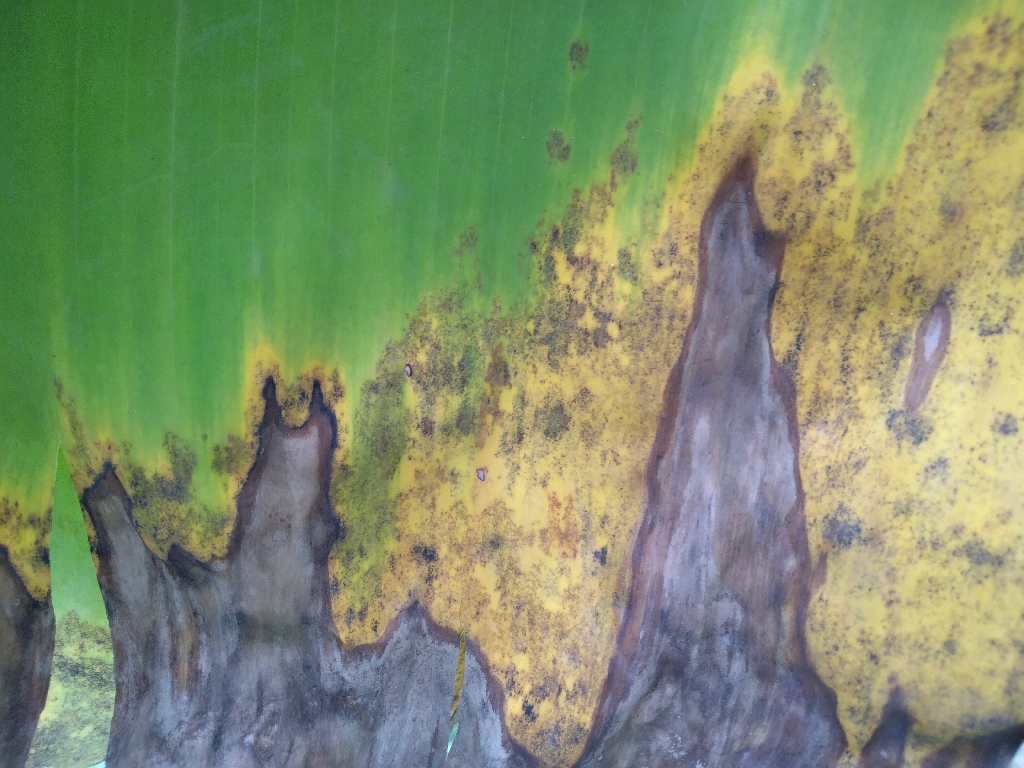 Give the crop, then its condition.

banana, black sigatoka
